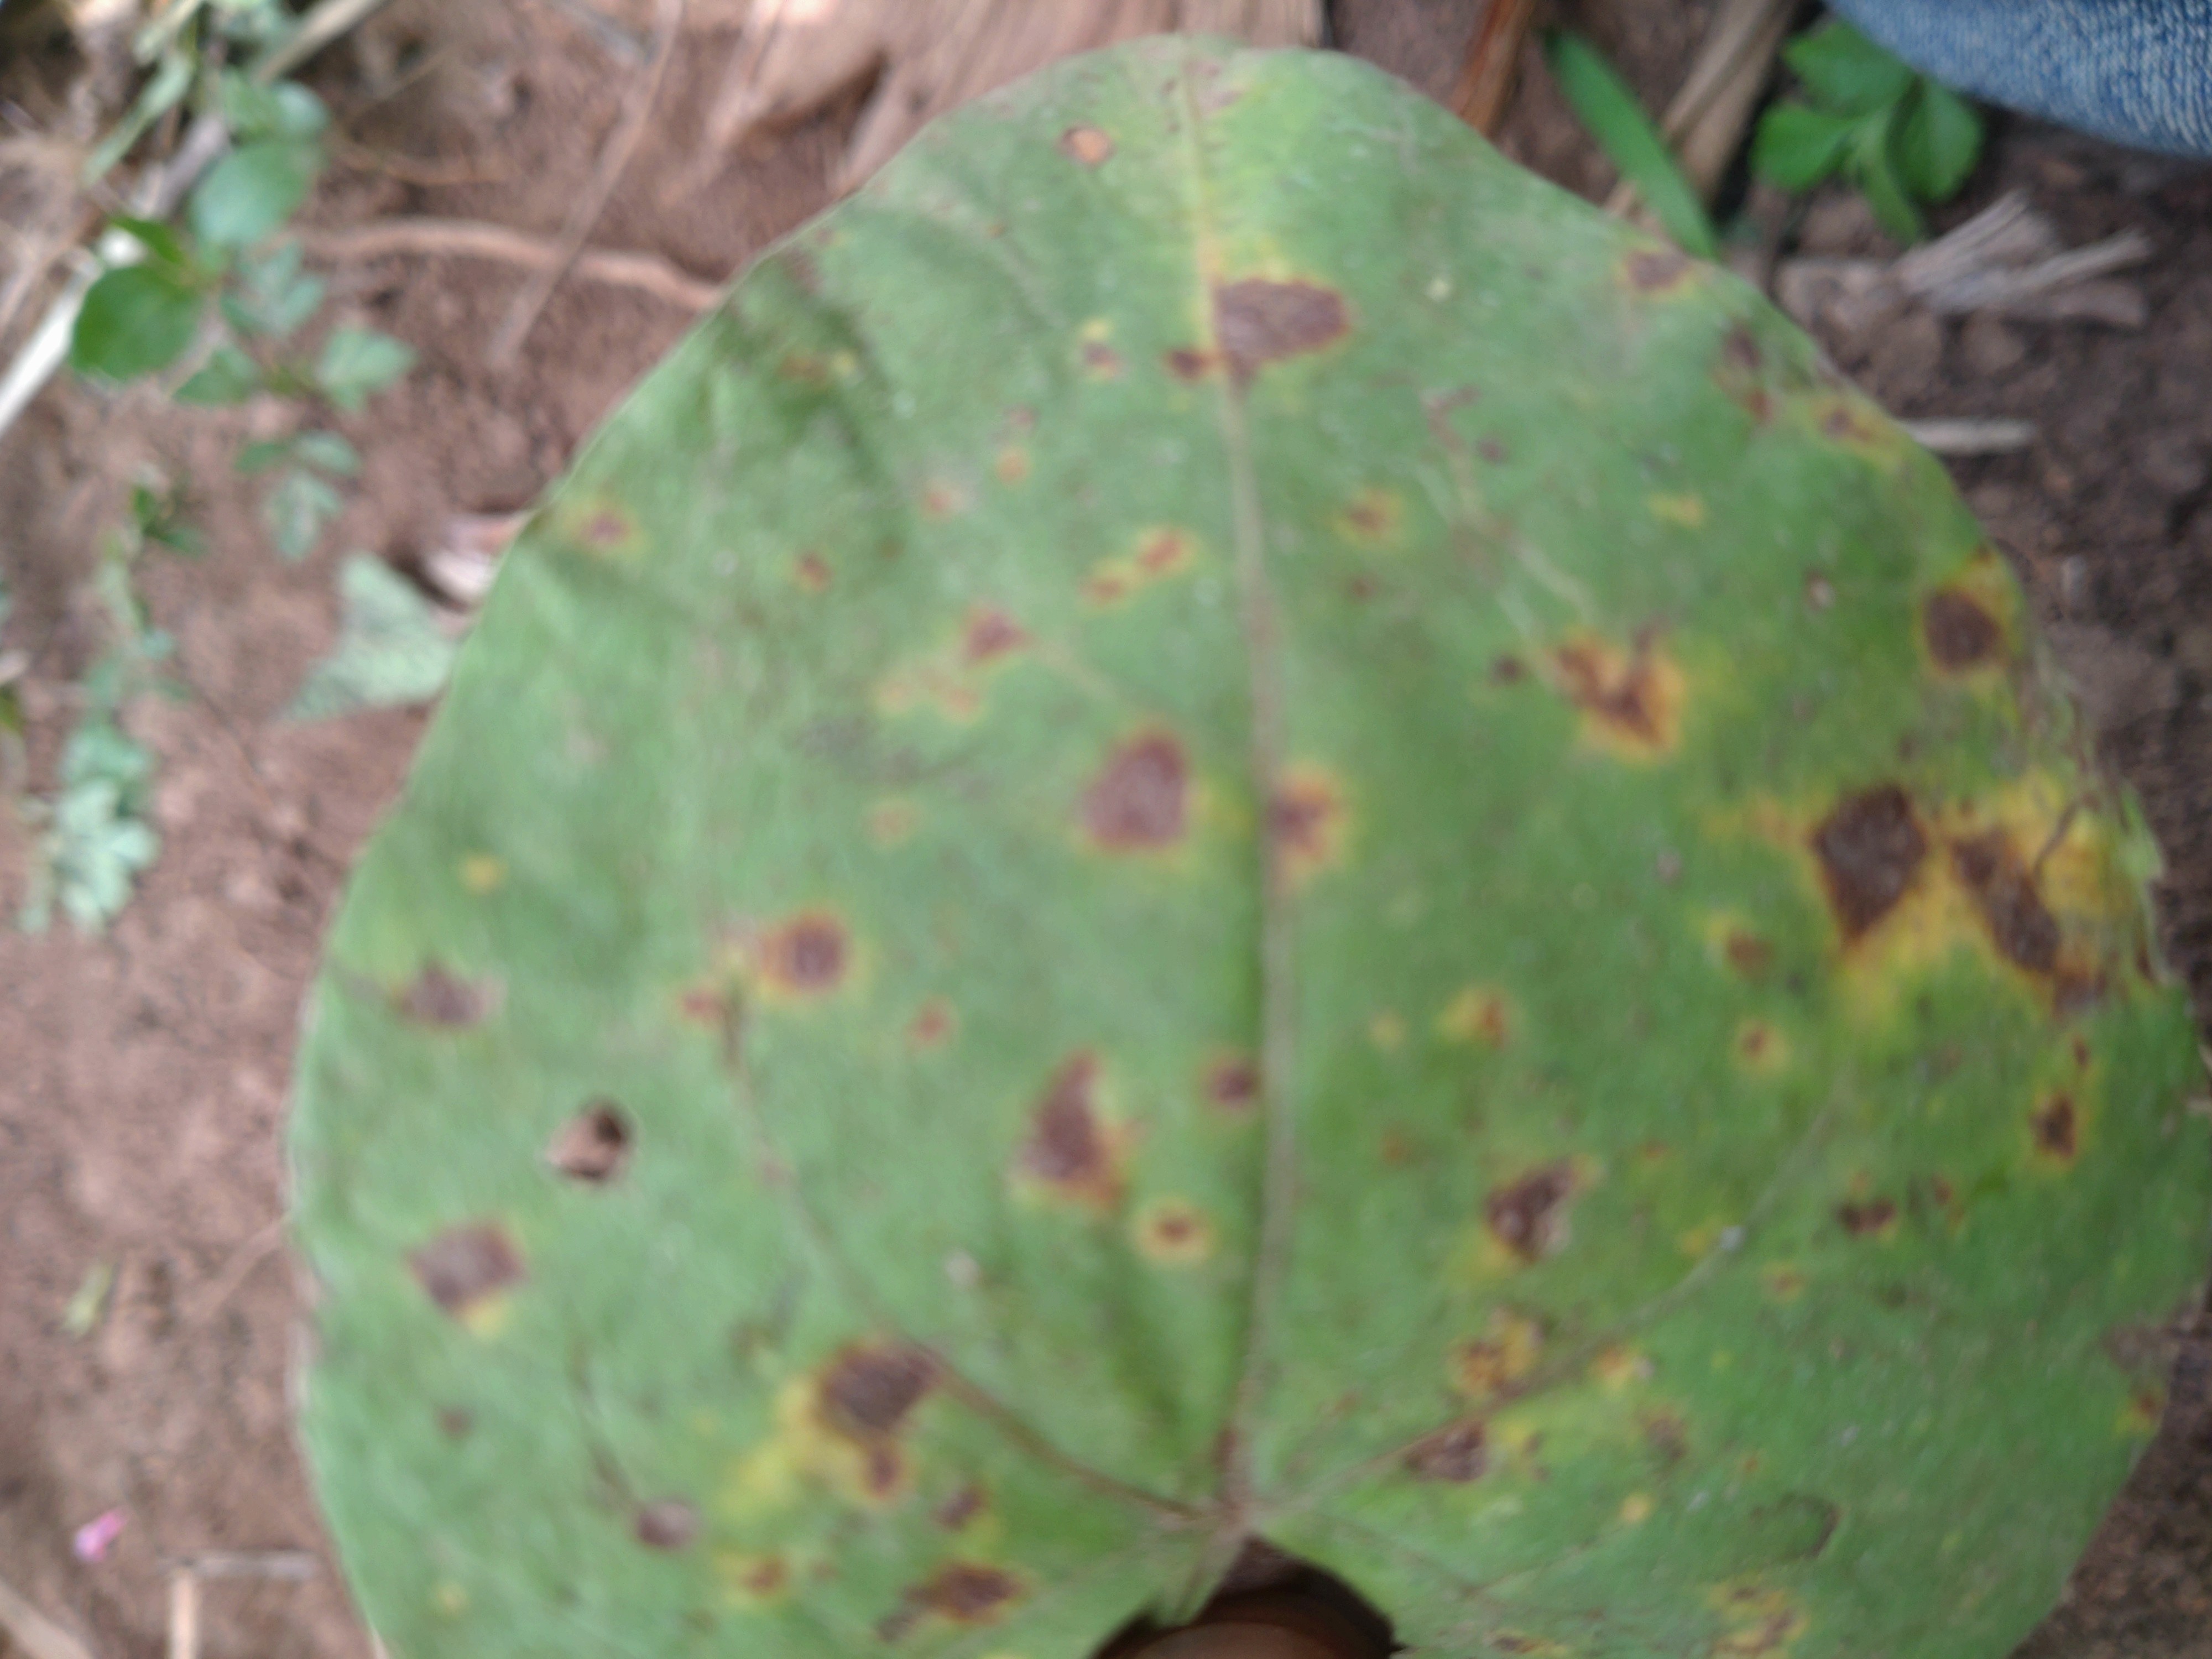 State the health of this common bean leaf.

rust
